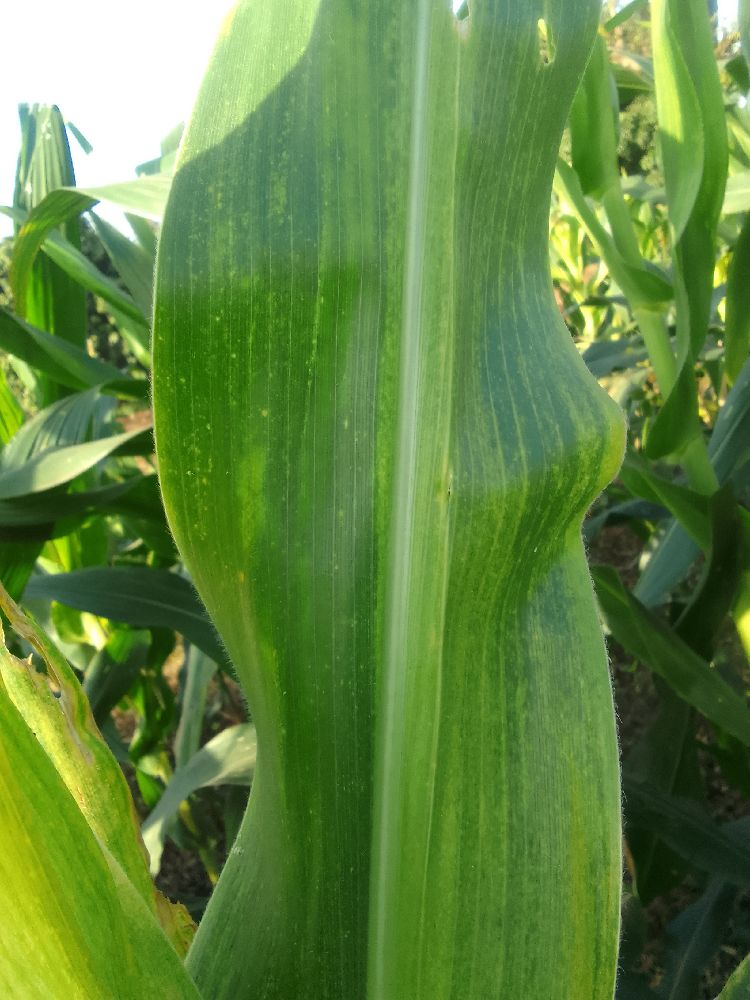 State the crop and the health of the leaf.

maize, maize lethal necrosis
